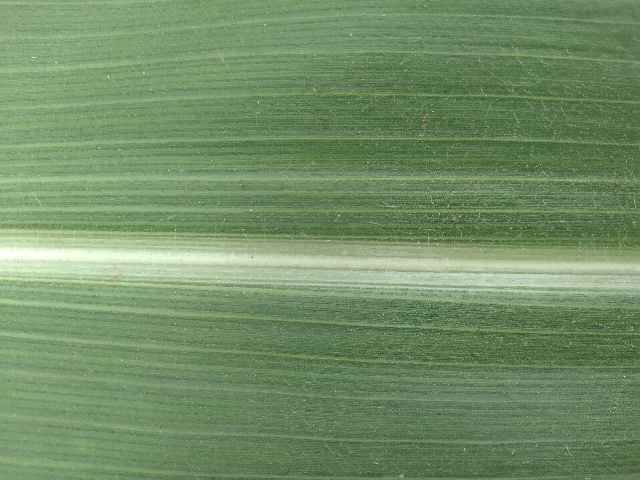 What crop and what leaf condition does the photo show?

maize, healthy
